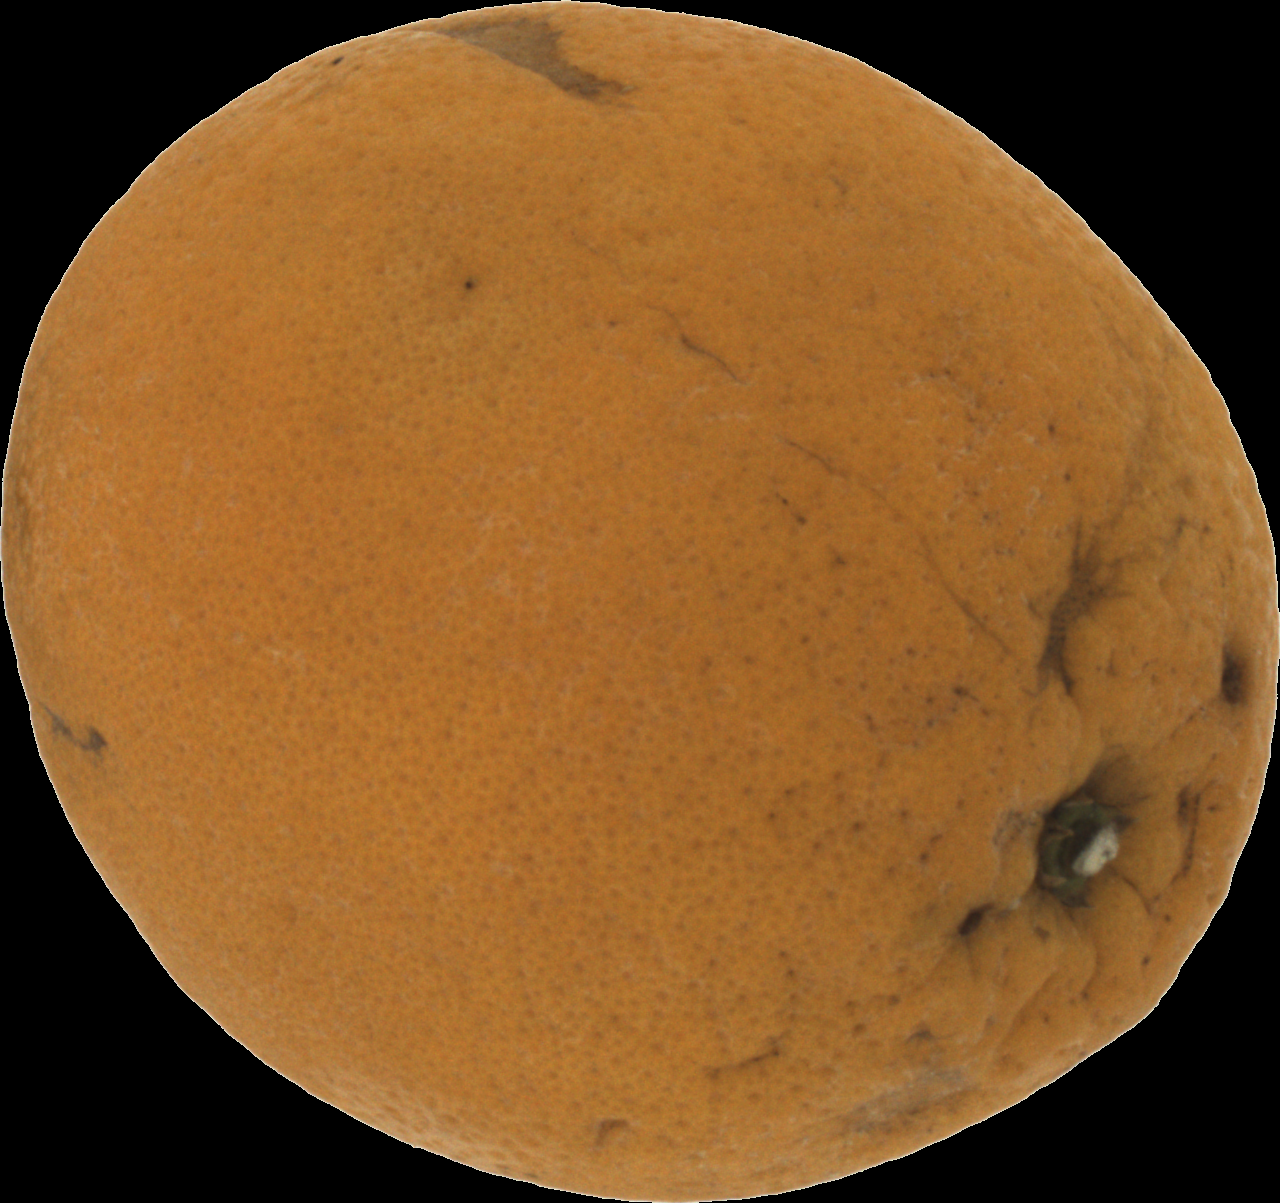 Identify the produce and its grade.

orange, bad
